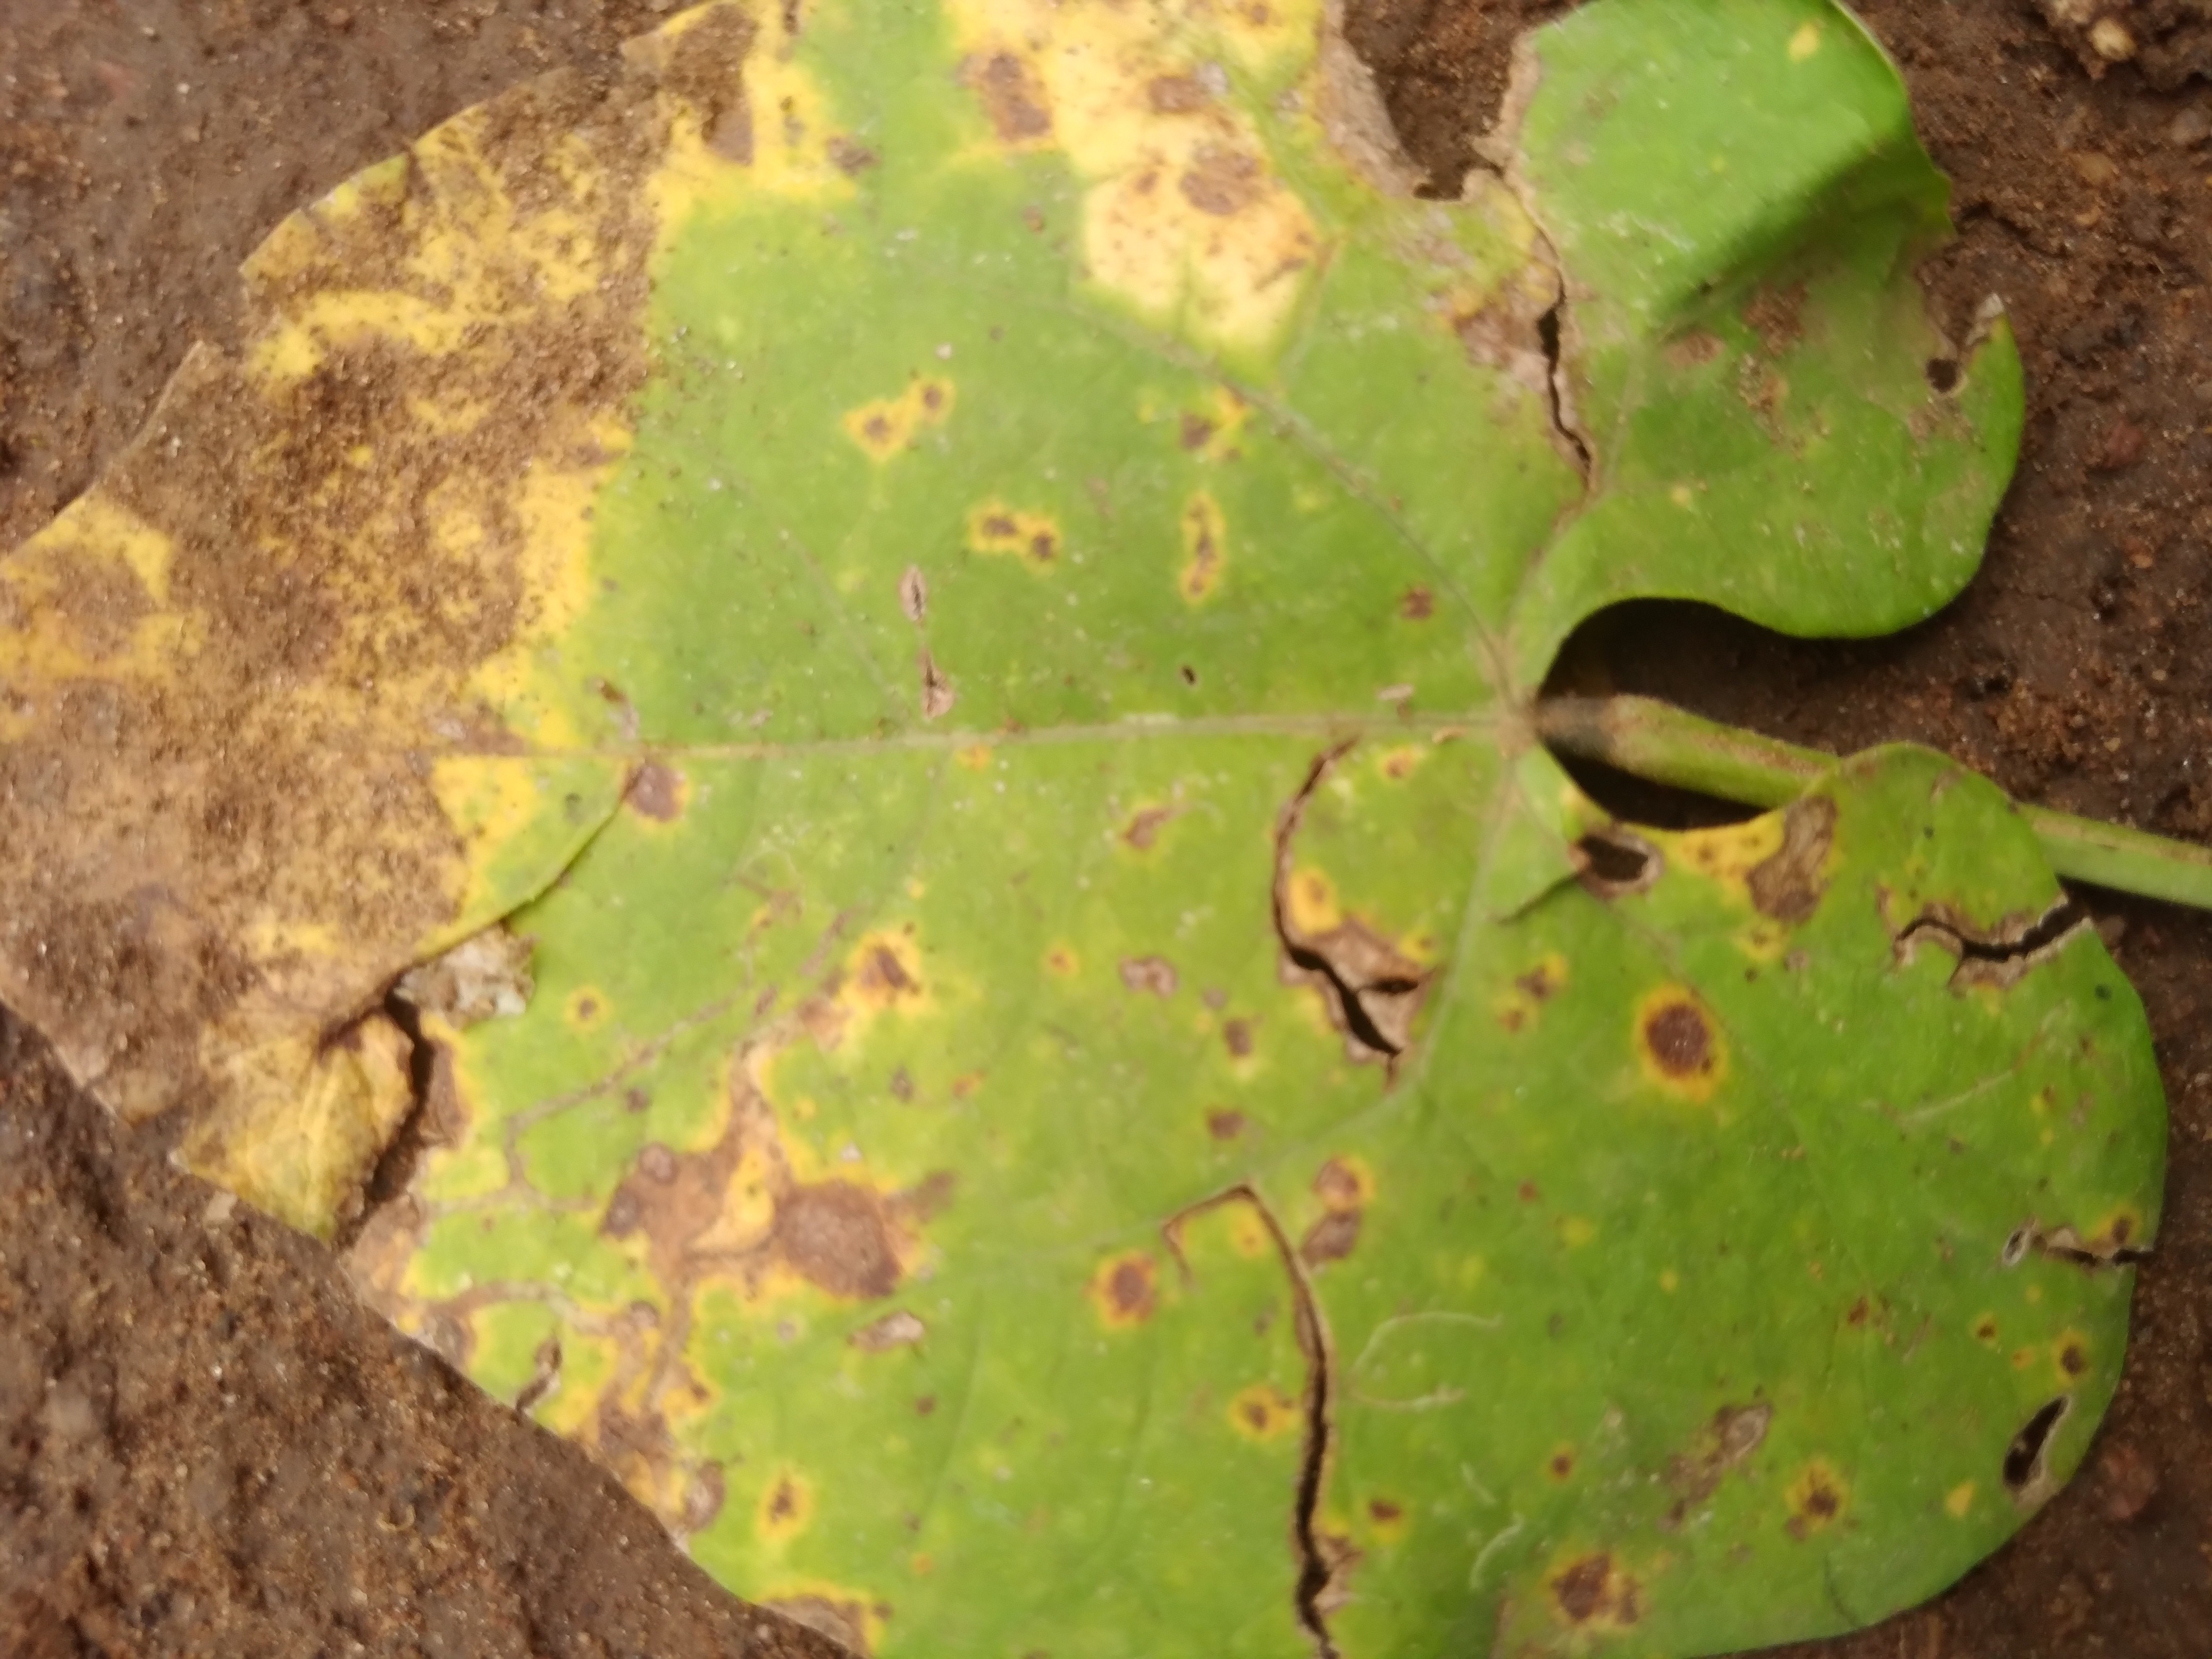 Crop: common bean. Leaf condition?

rust
